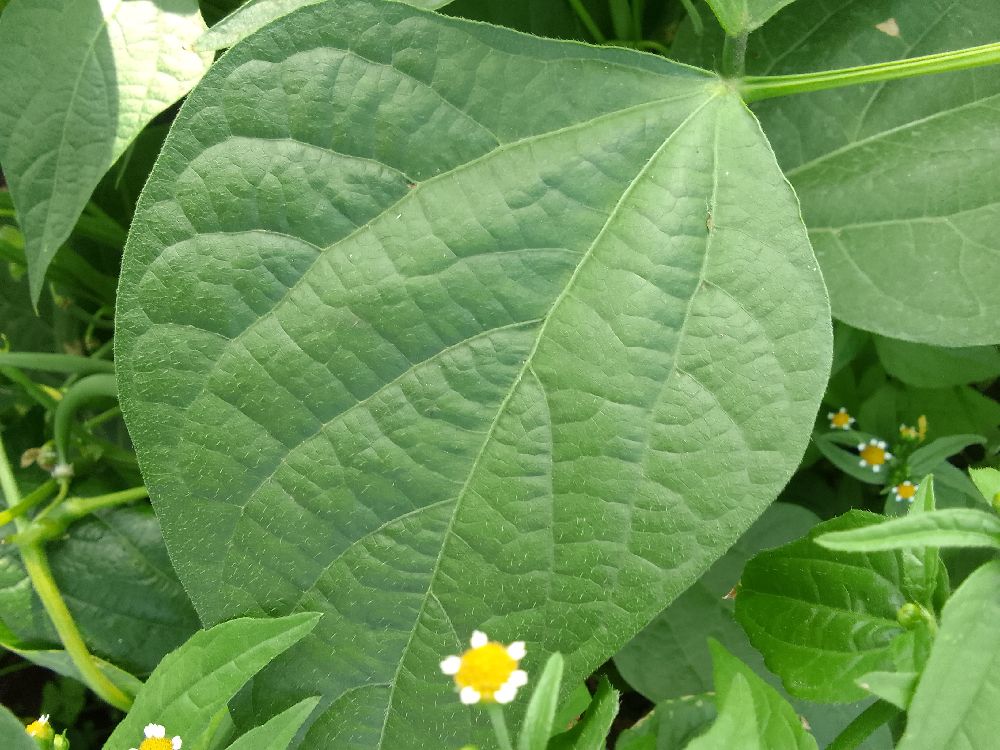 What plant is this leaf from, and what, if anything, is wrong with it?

common bean, healthy
